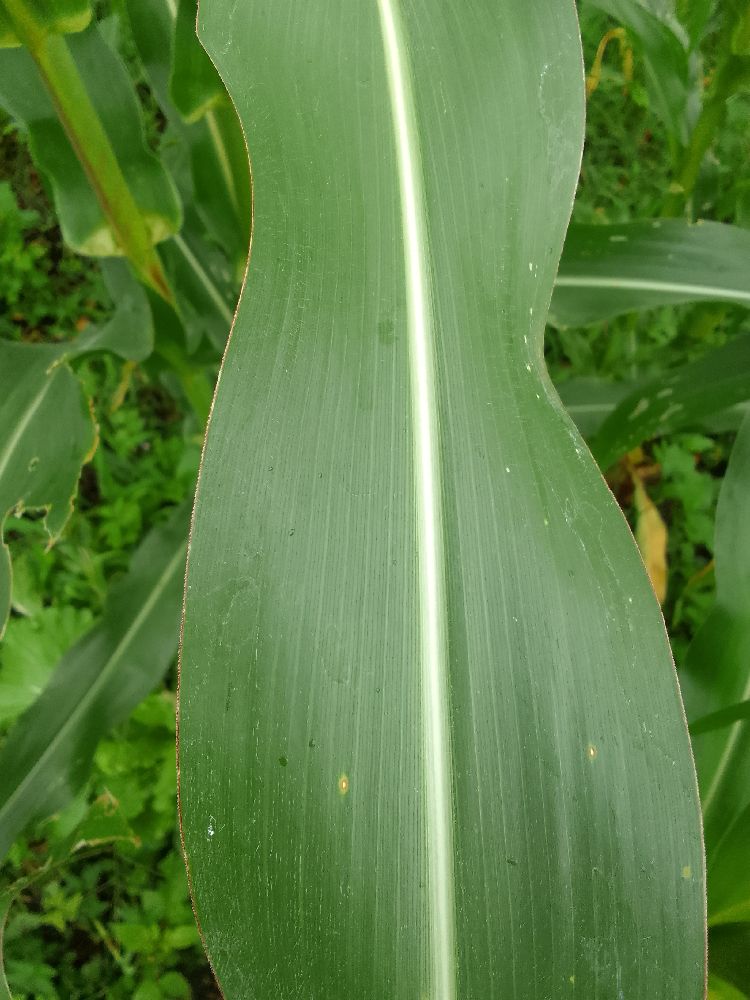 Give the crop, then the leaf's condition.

maize, healthy
